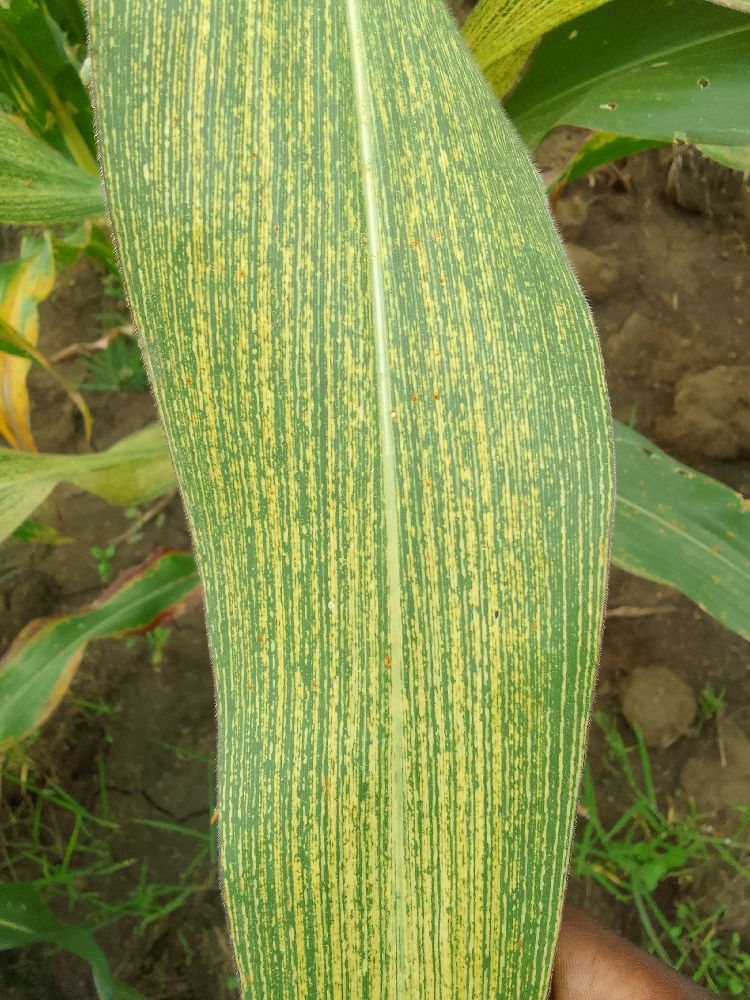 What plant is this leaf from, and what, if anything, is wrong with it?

maize, maize streak virus
